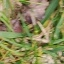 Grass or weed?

grass
